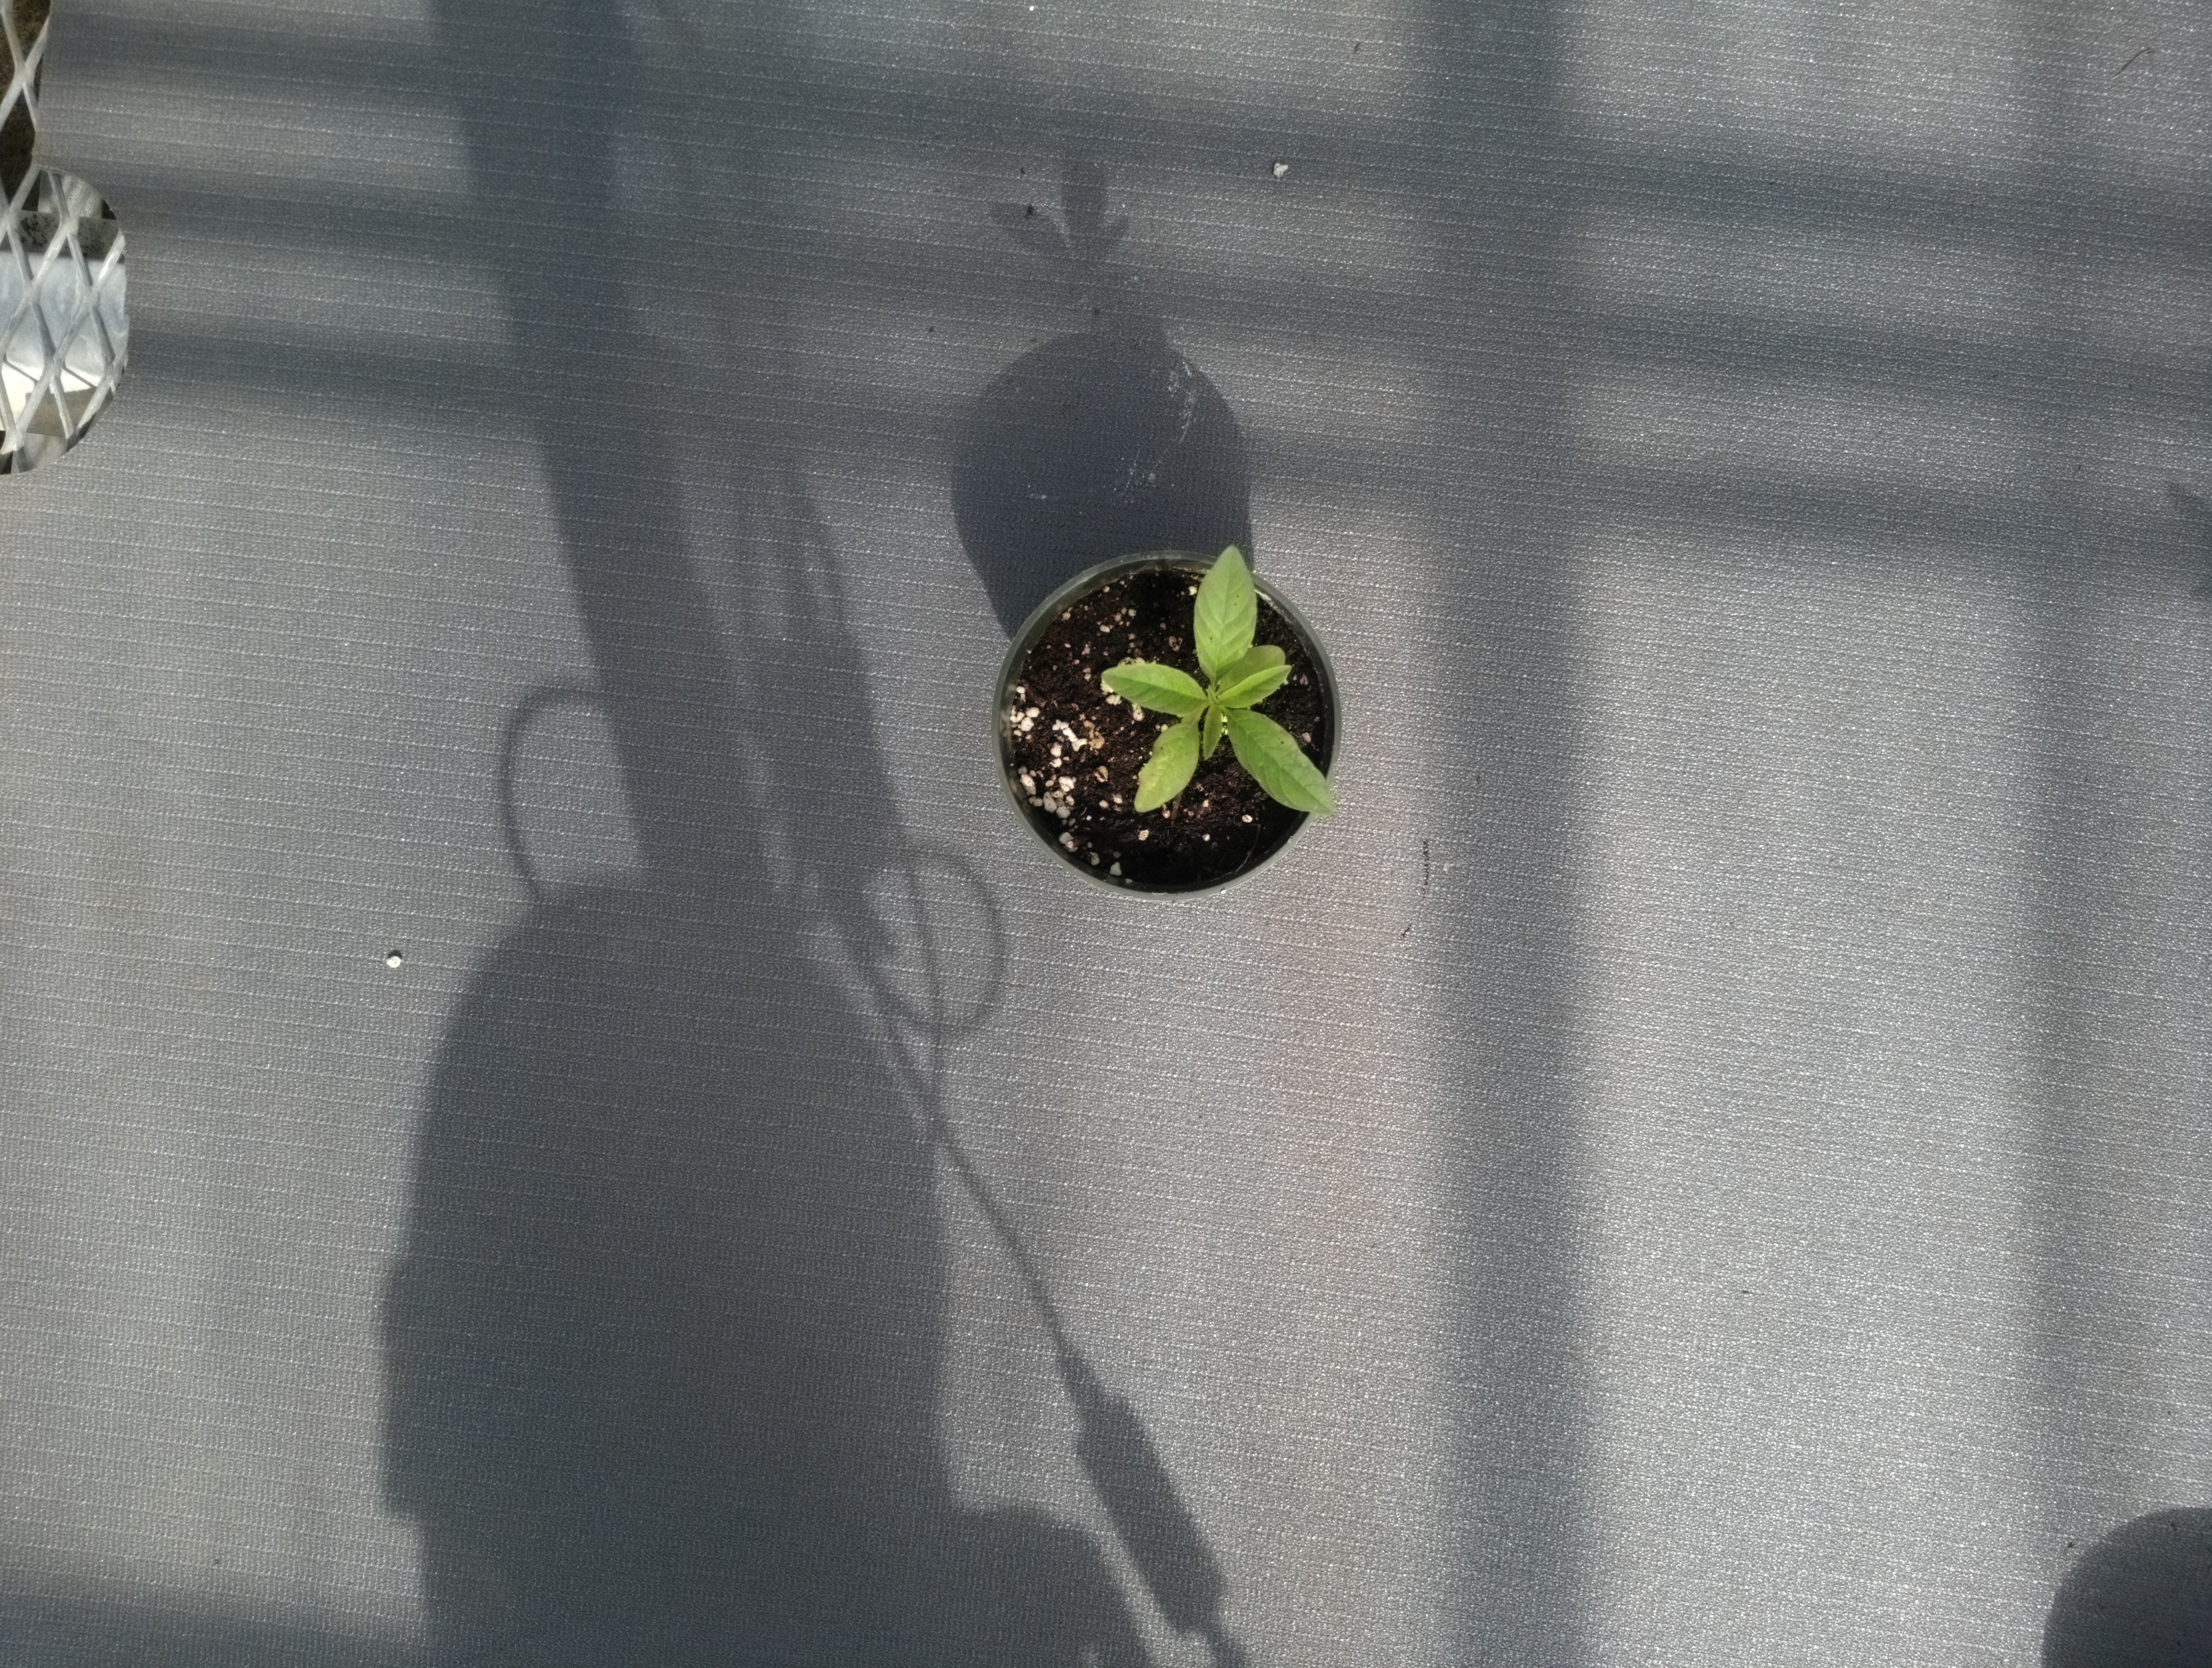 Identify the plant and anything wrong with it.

waterhemp, healthy untreated
